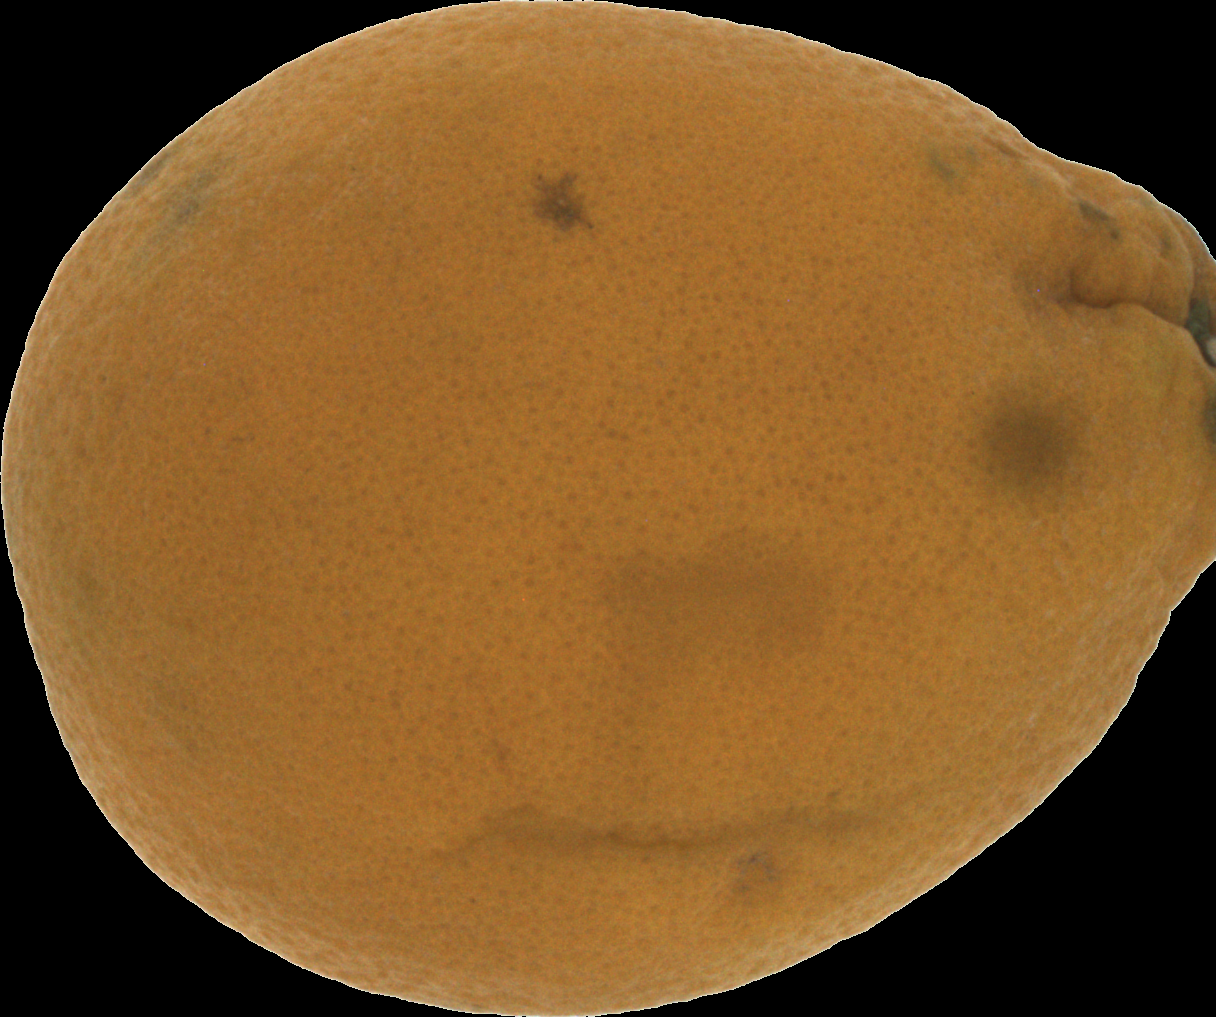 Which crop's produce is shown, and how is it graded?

orange, bad
